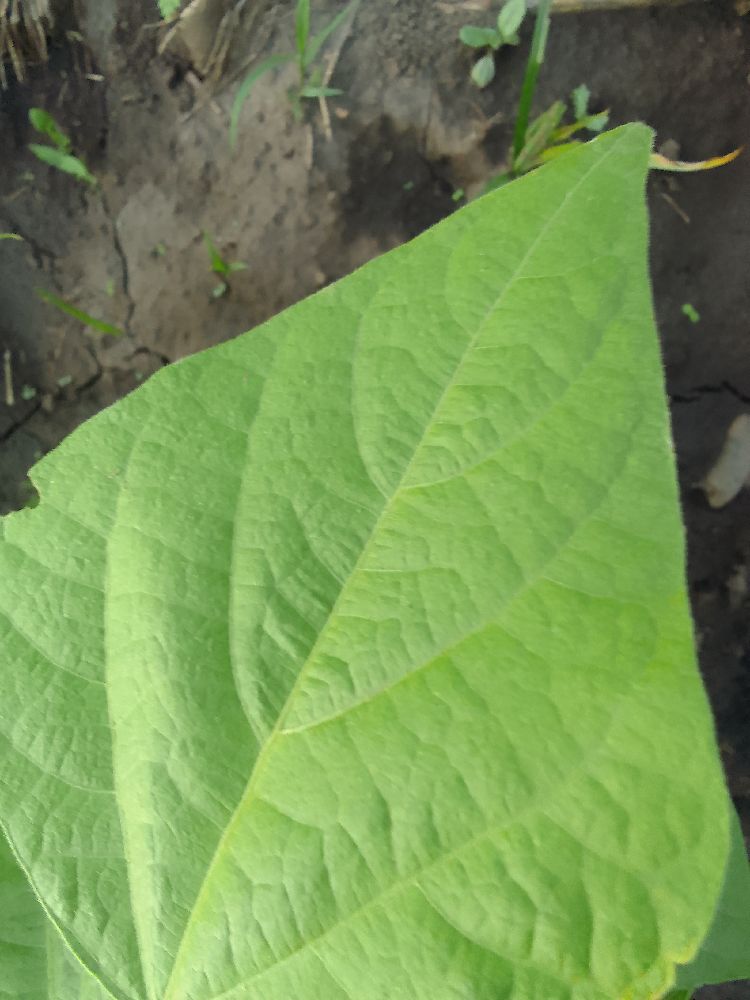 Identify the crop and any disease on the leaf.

common bean, healthy
